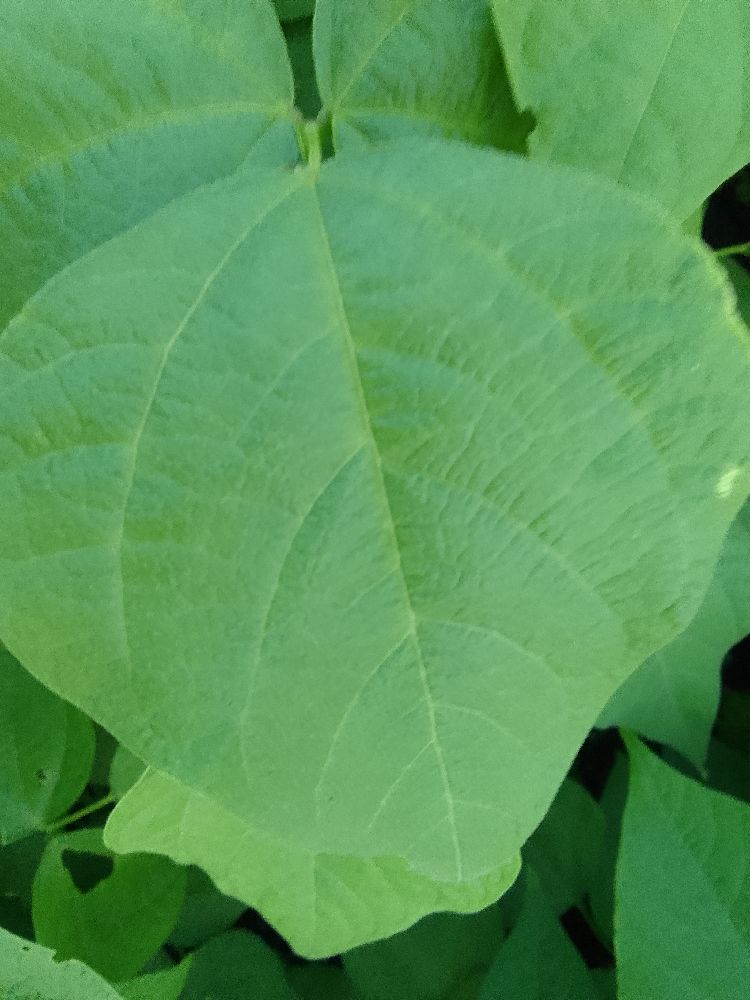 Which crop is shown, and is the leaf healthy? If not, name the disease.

common bean, healthy
